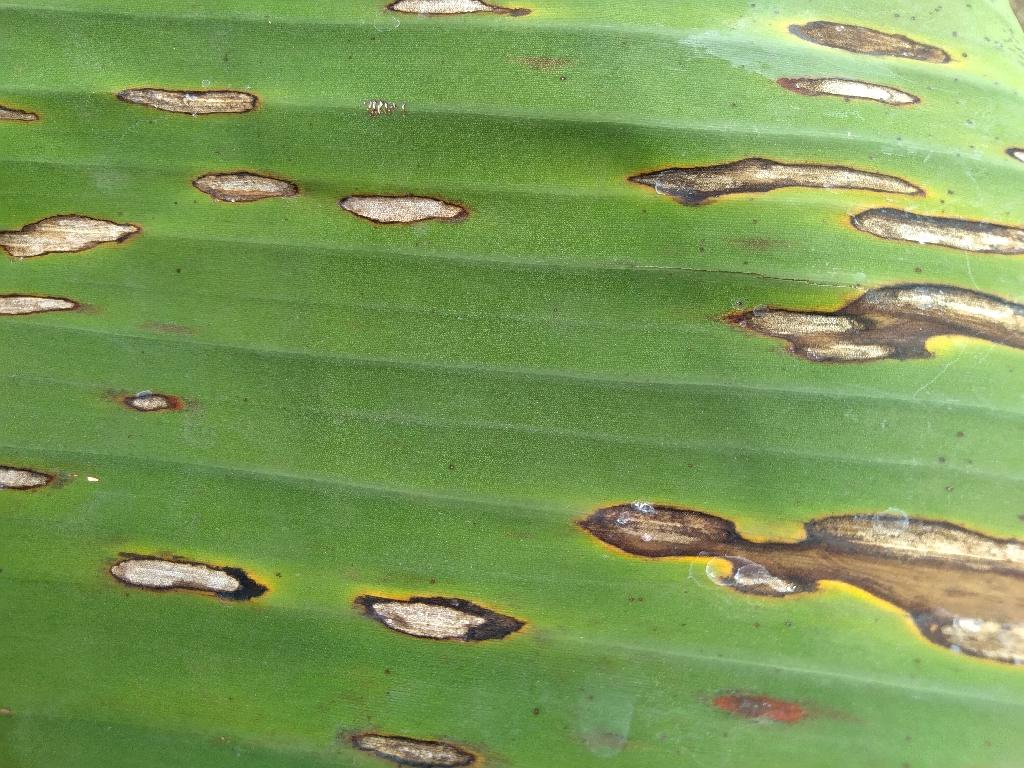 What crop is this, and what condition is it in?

banana, black sigatoka
